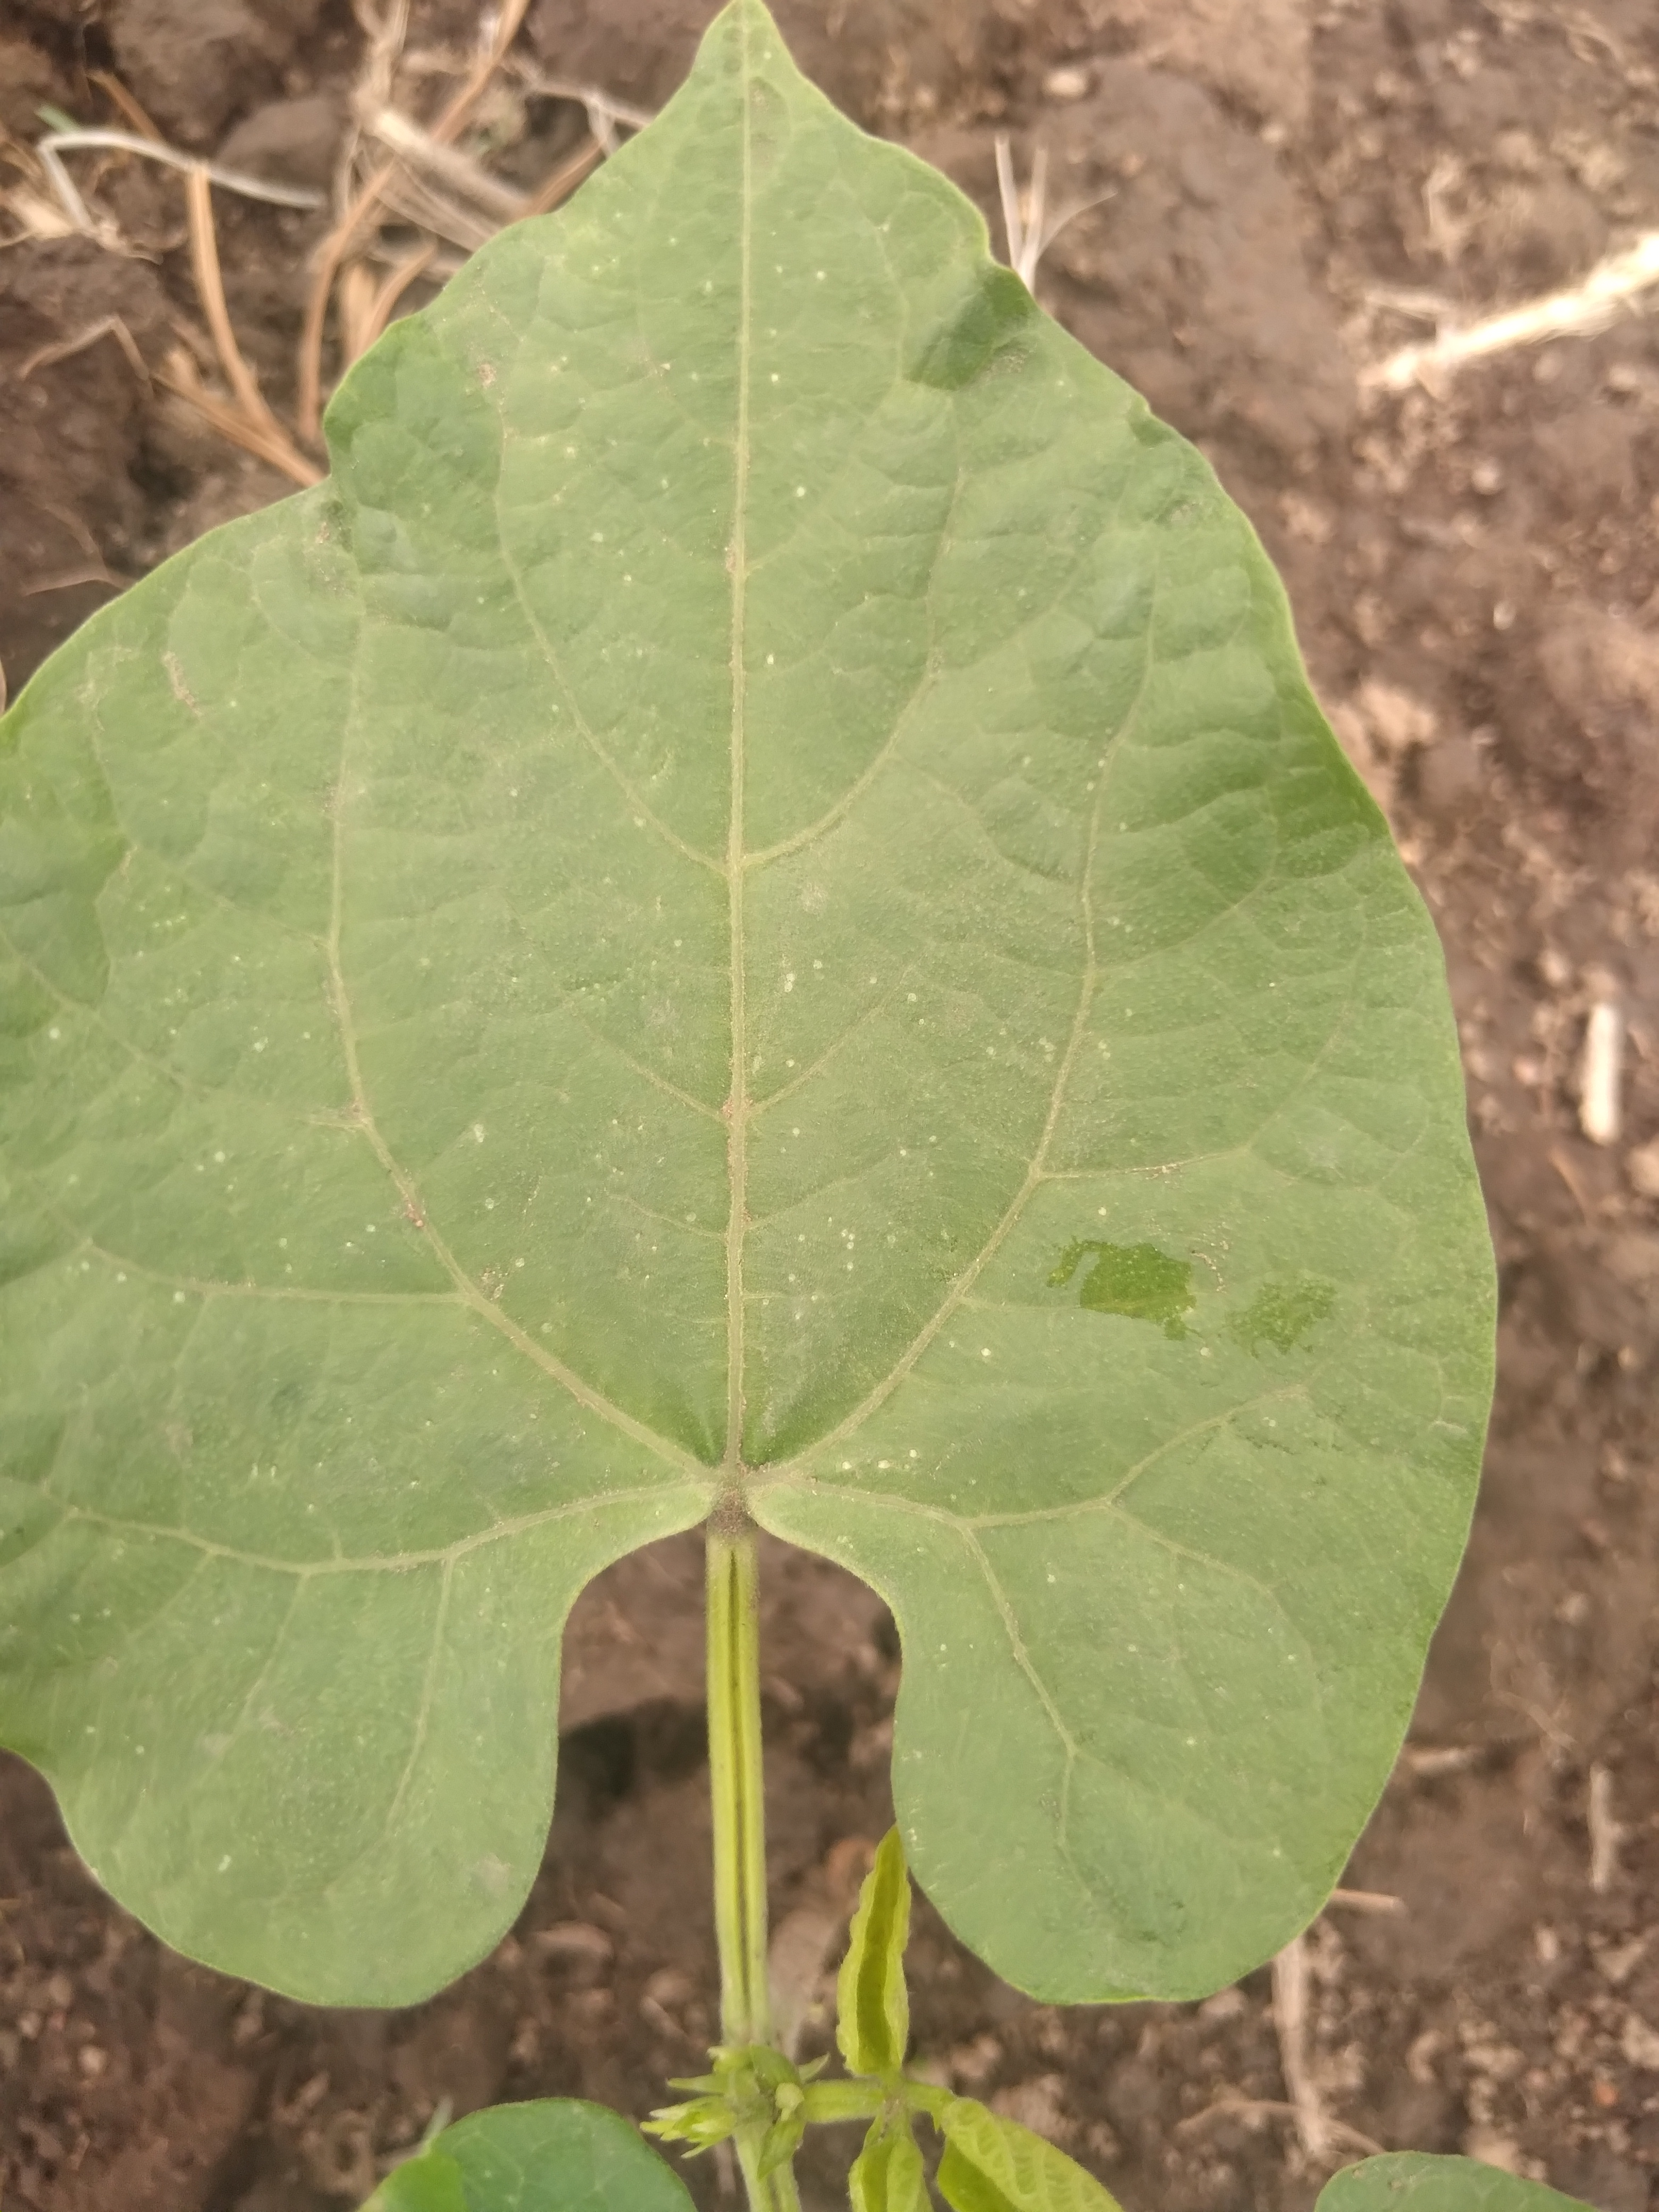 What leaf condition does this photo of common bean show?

healthy
